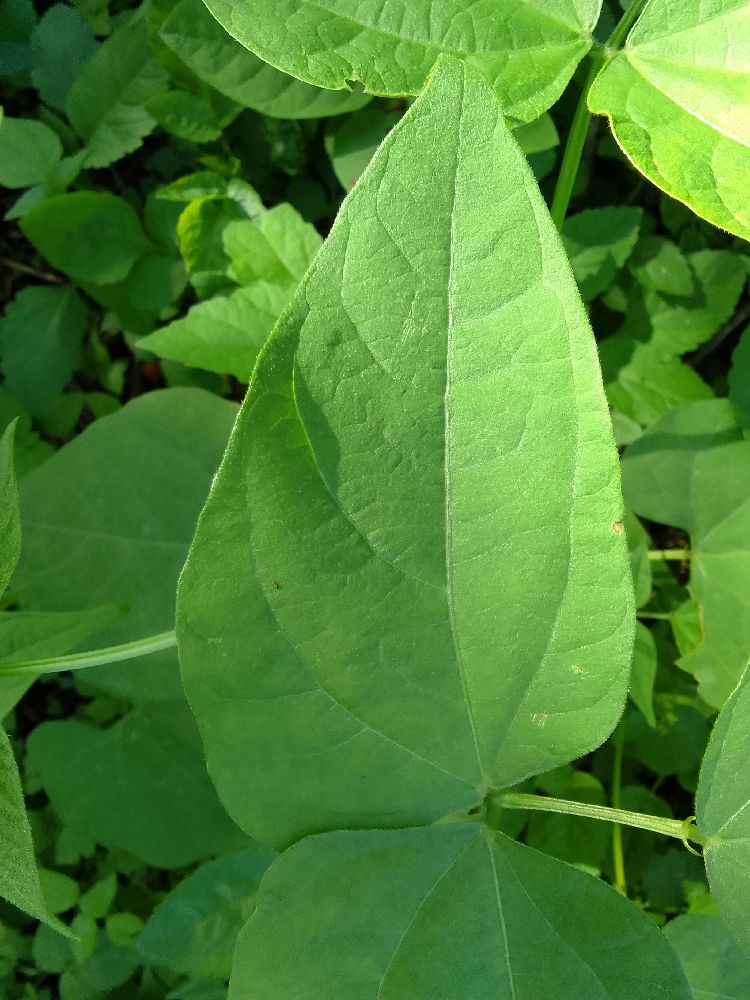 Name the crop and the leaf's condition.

common bean, healthy
